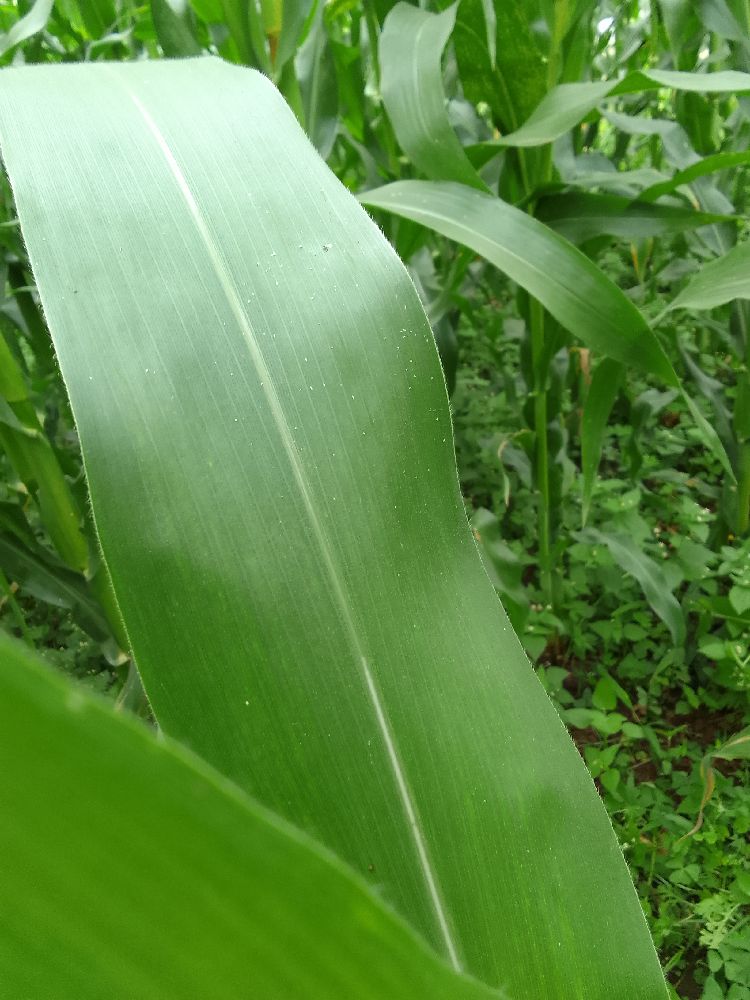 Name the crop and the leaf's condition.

maize, healthy
